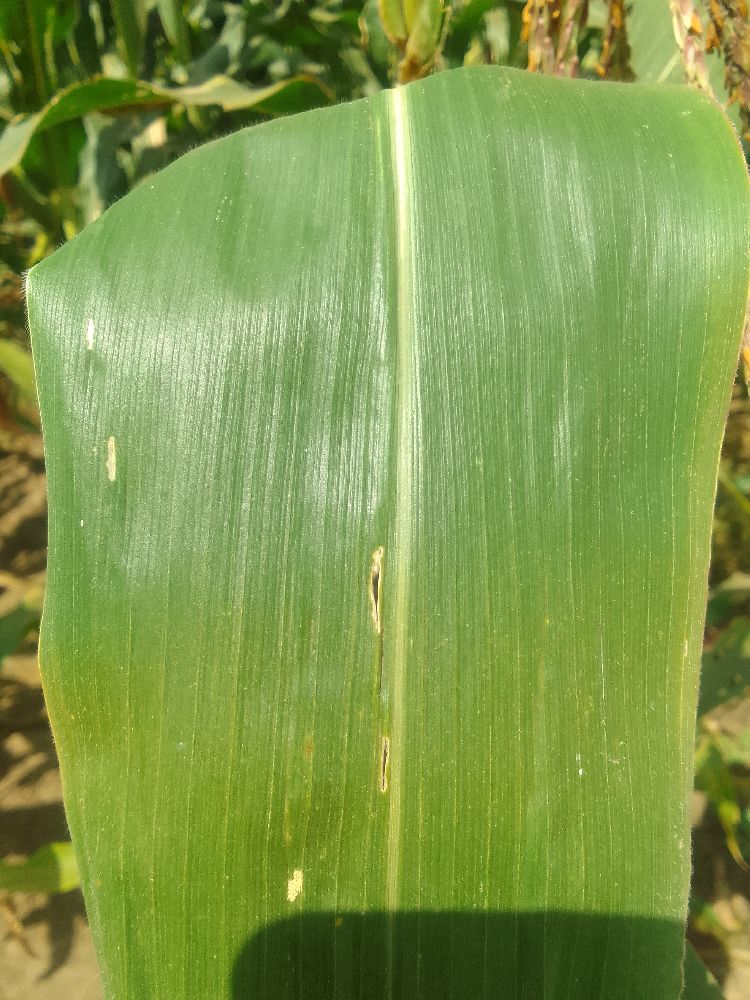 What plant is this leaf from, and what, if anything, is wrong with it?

maize, healthy
